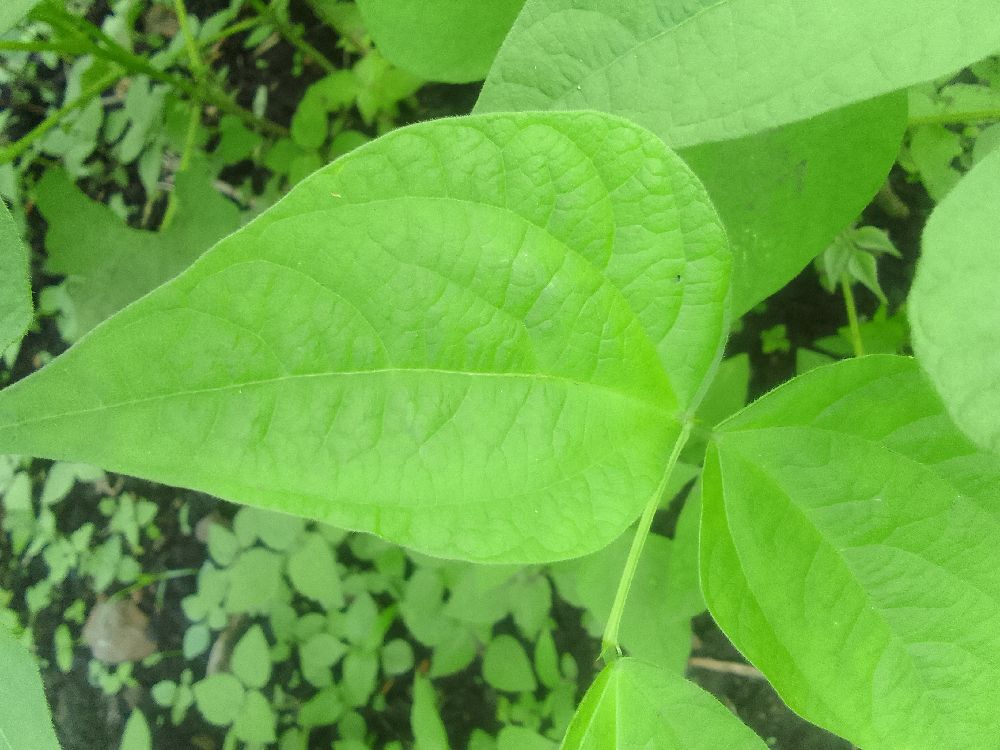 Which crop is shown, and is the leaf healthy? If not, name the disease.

common bean, healthy
